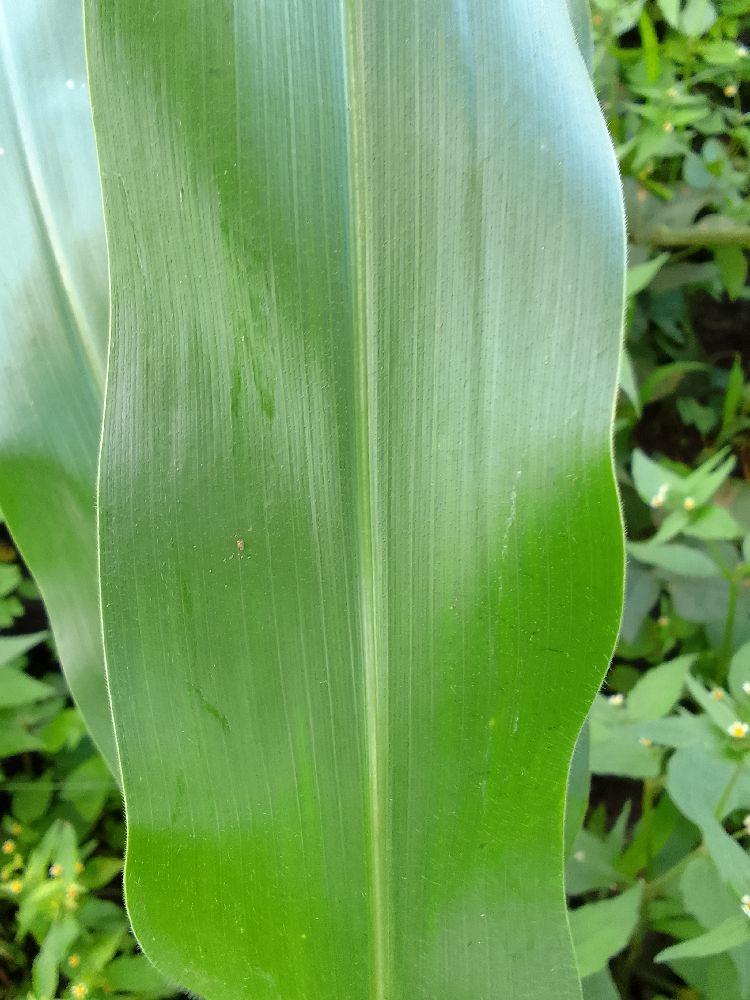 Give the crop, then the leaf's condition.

maize, healthy
